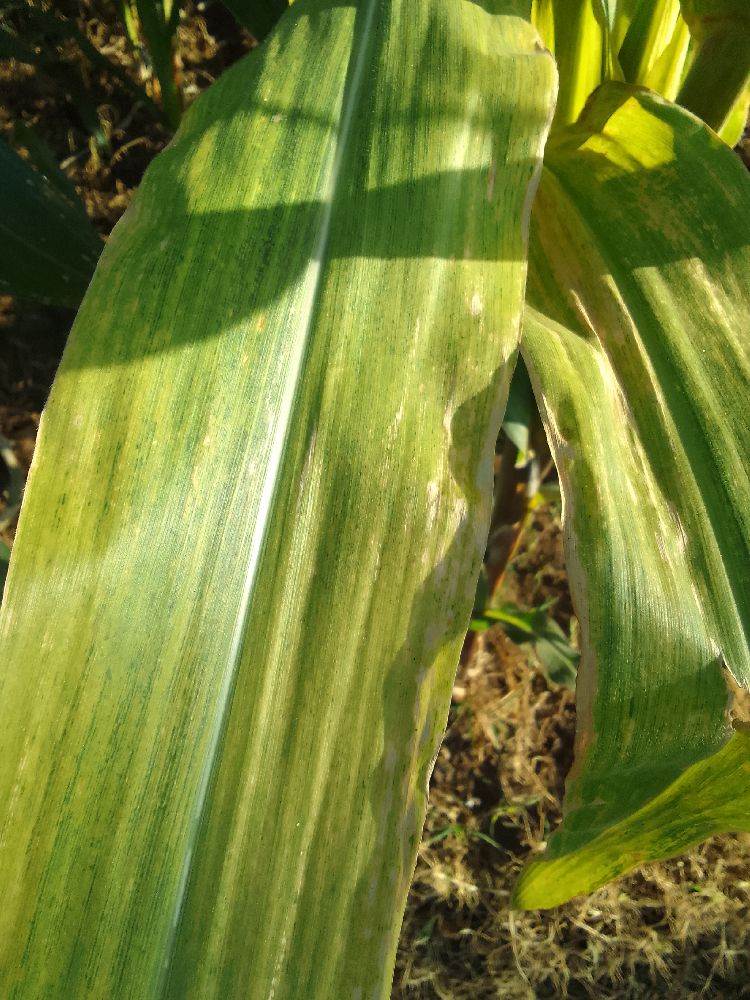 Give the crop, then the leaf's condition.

maize, maize lethal necrosis
